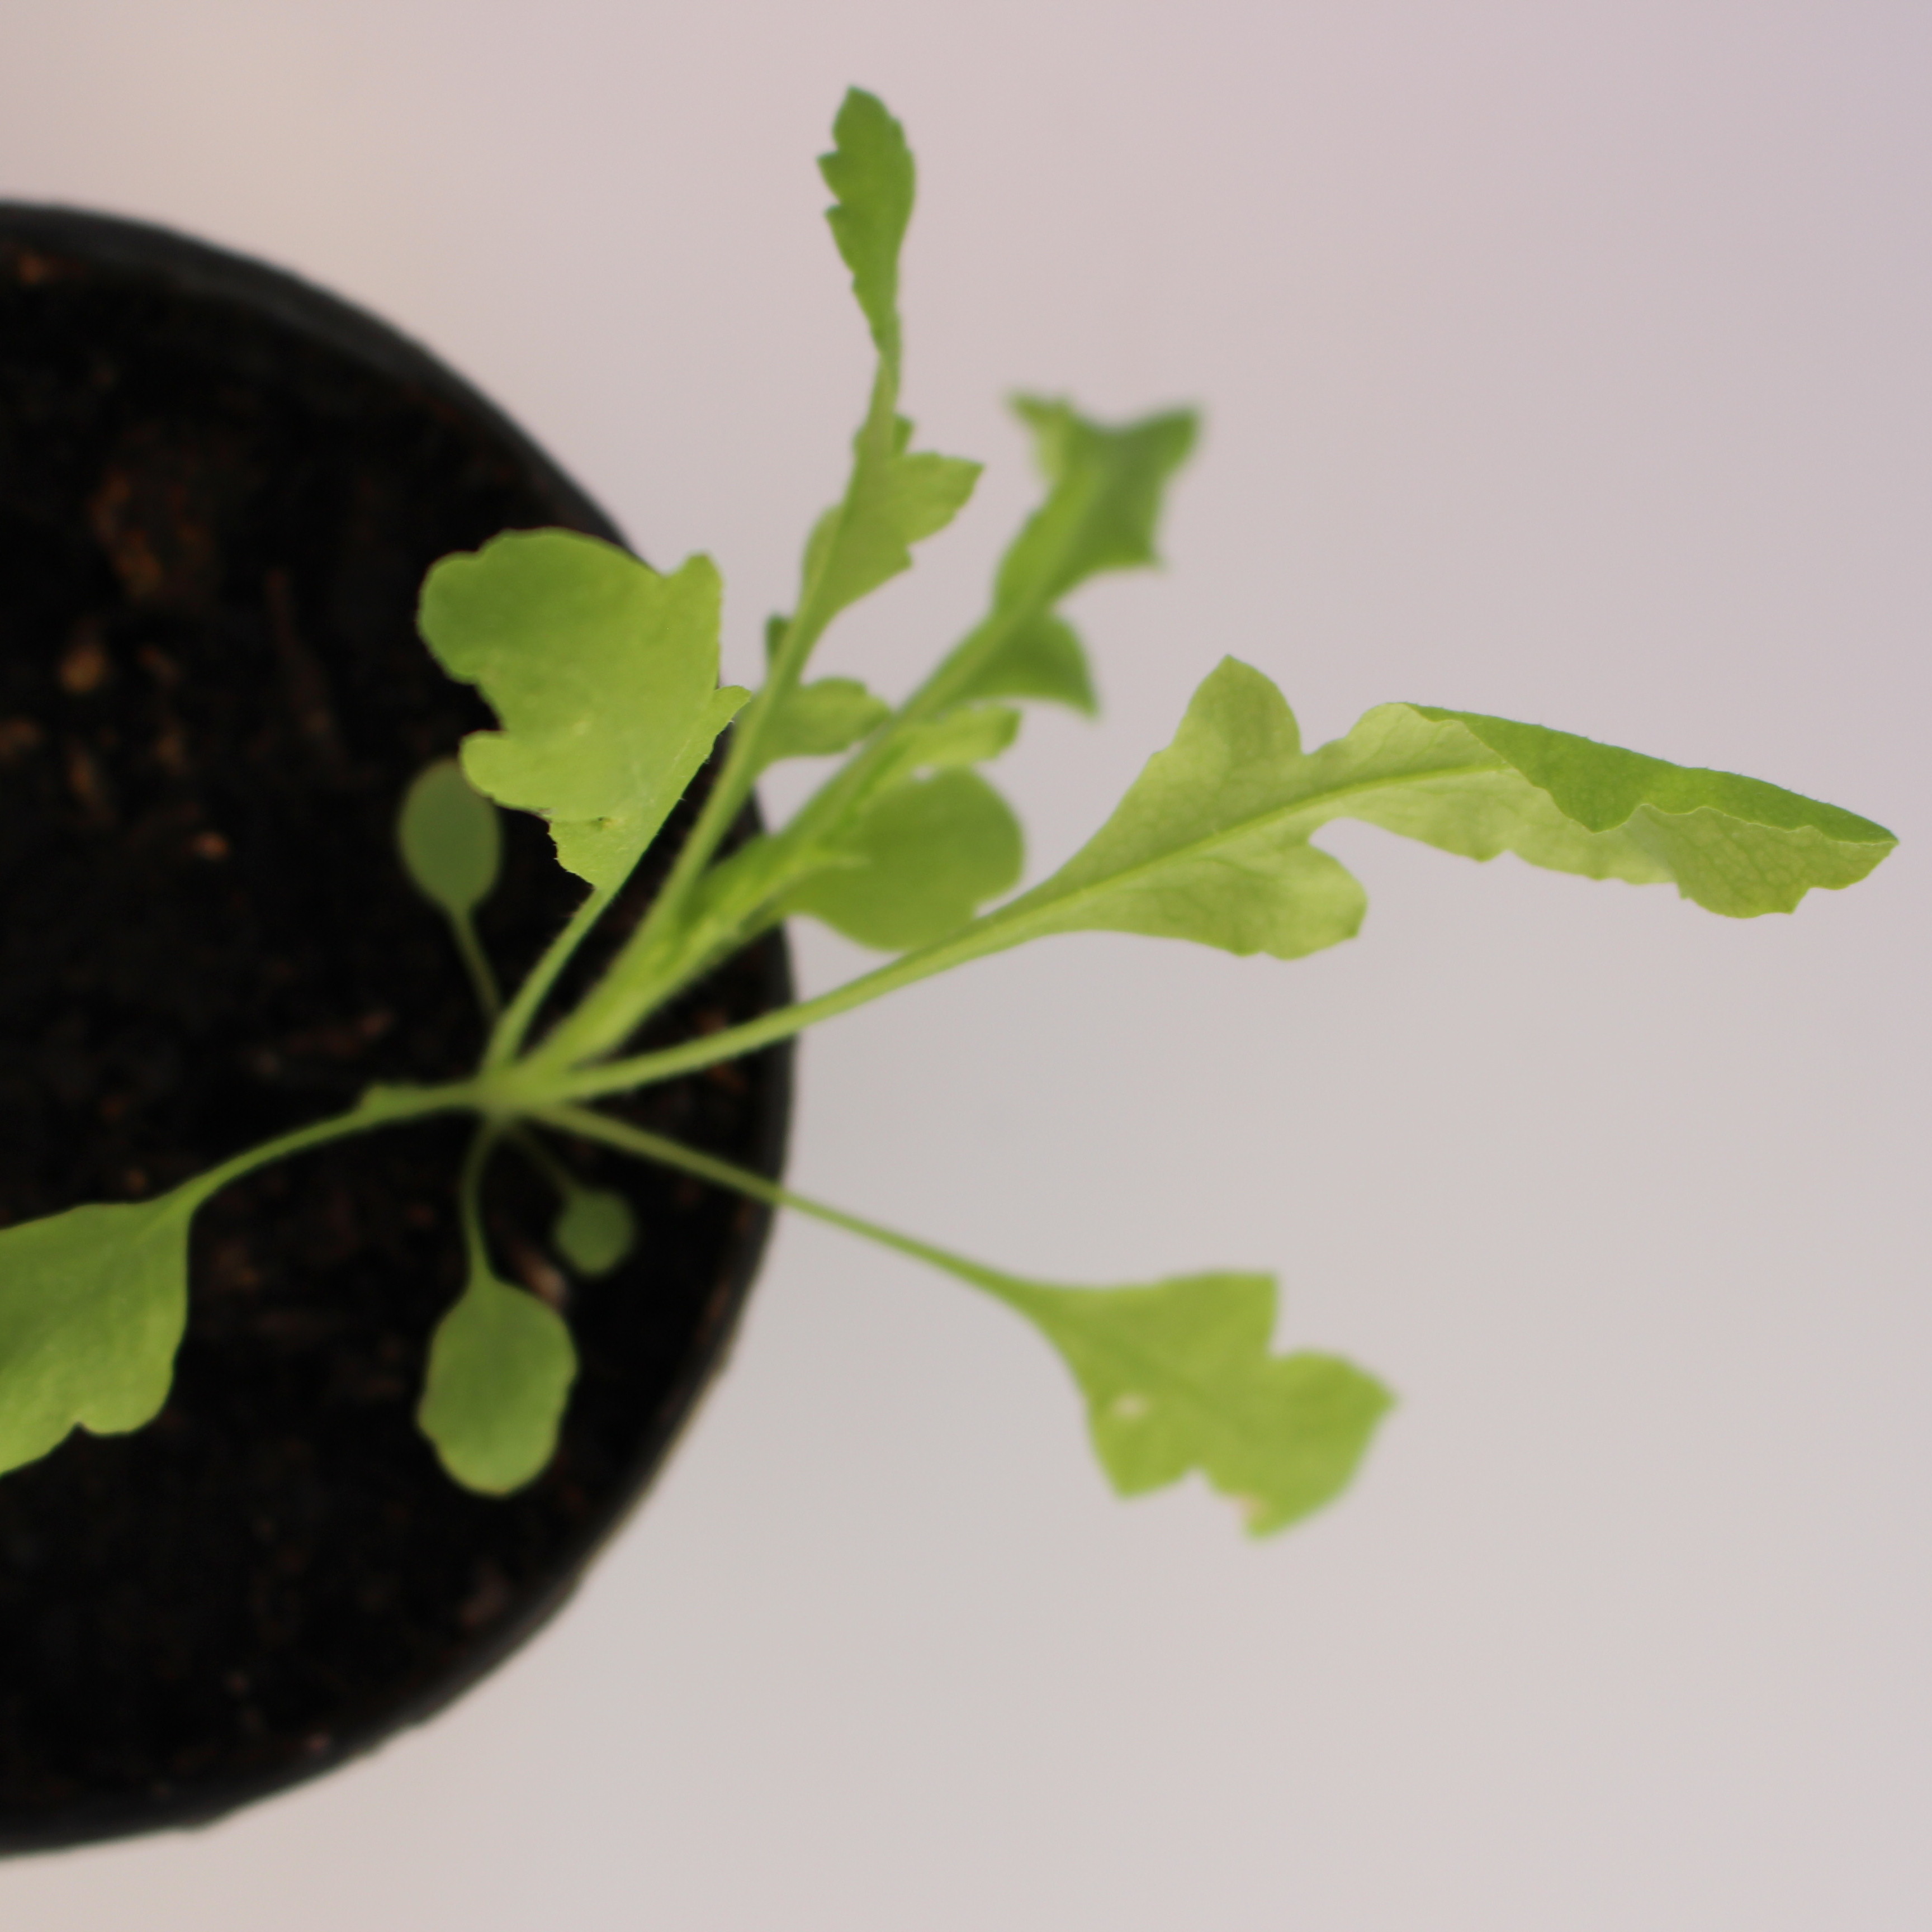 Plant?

Papaver rhoeas
